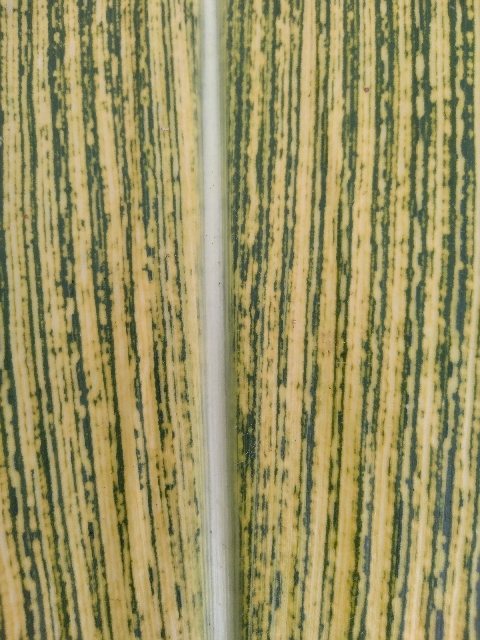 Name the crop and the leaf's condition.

maize, maize streak virus
